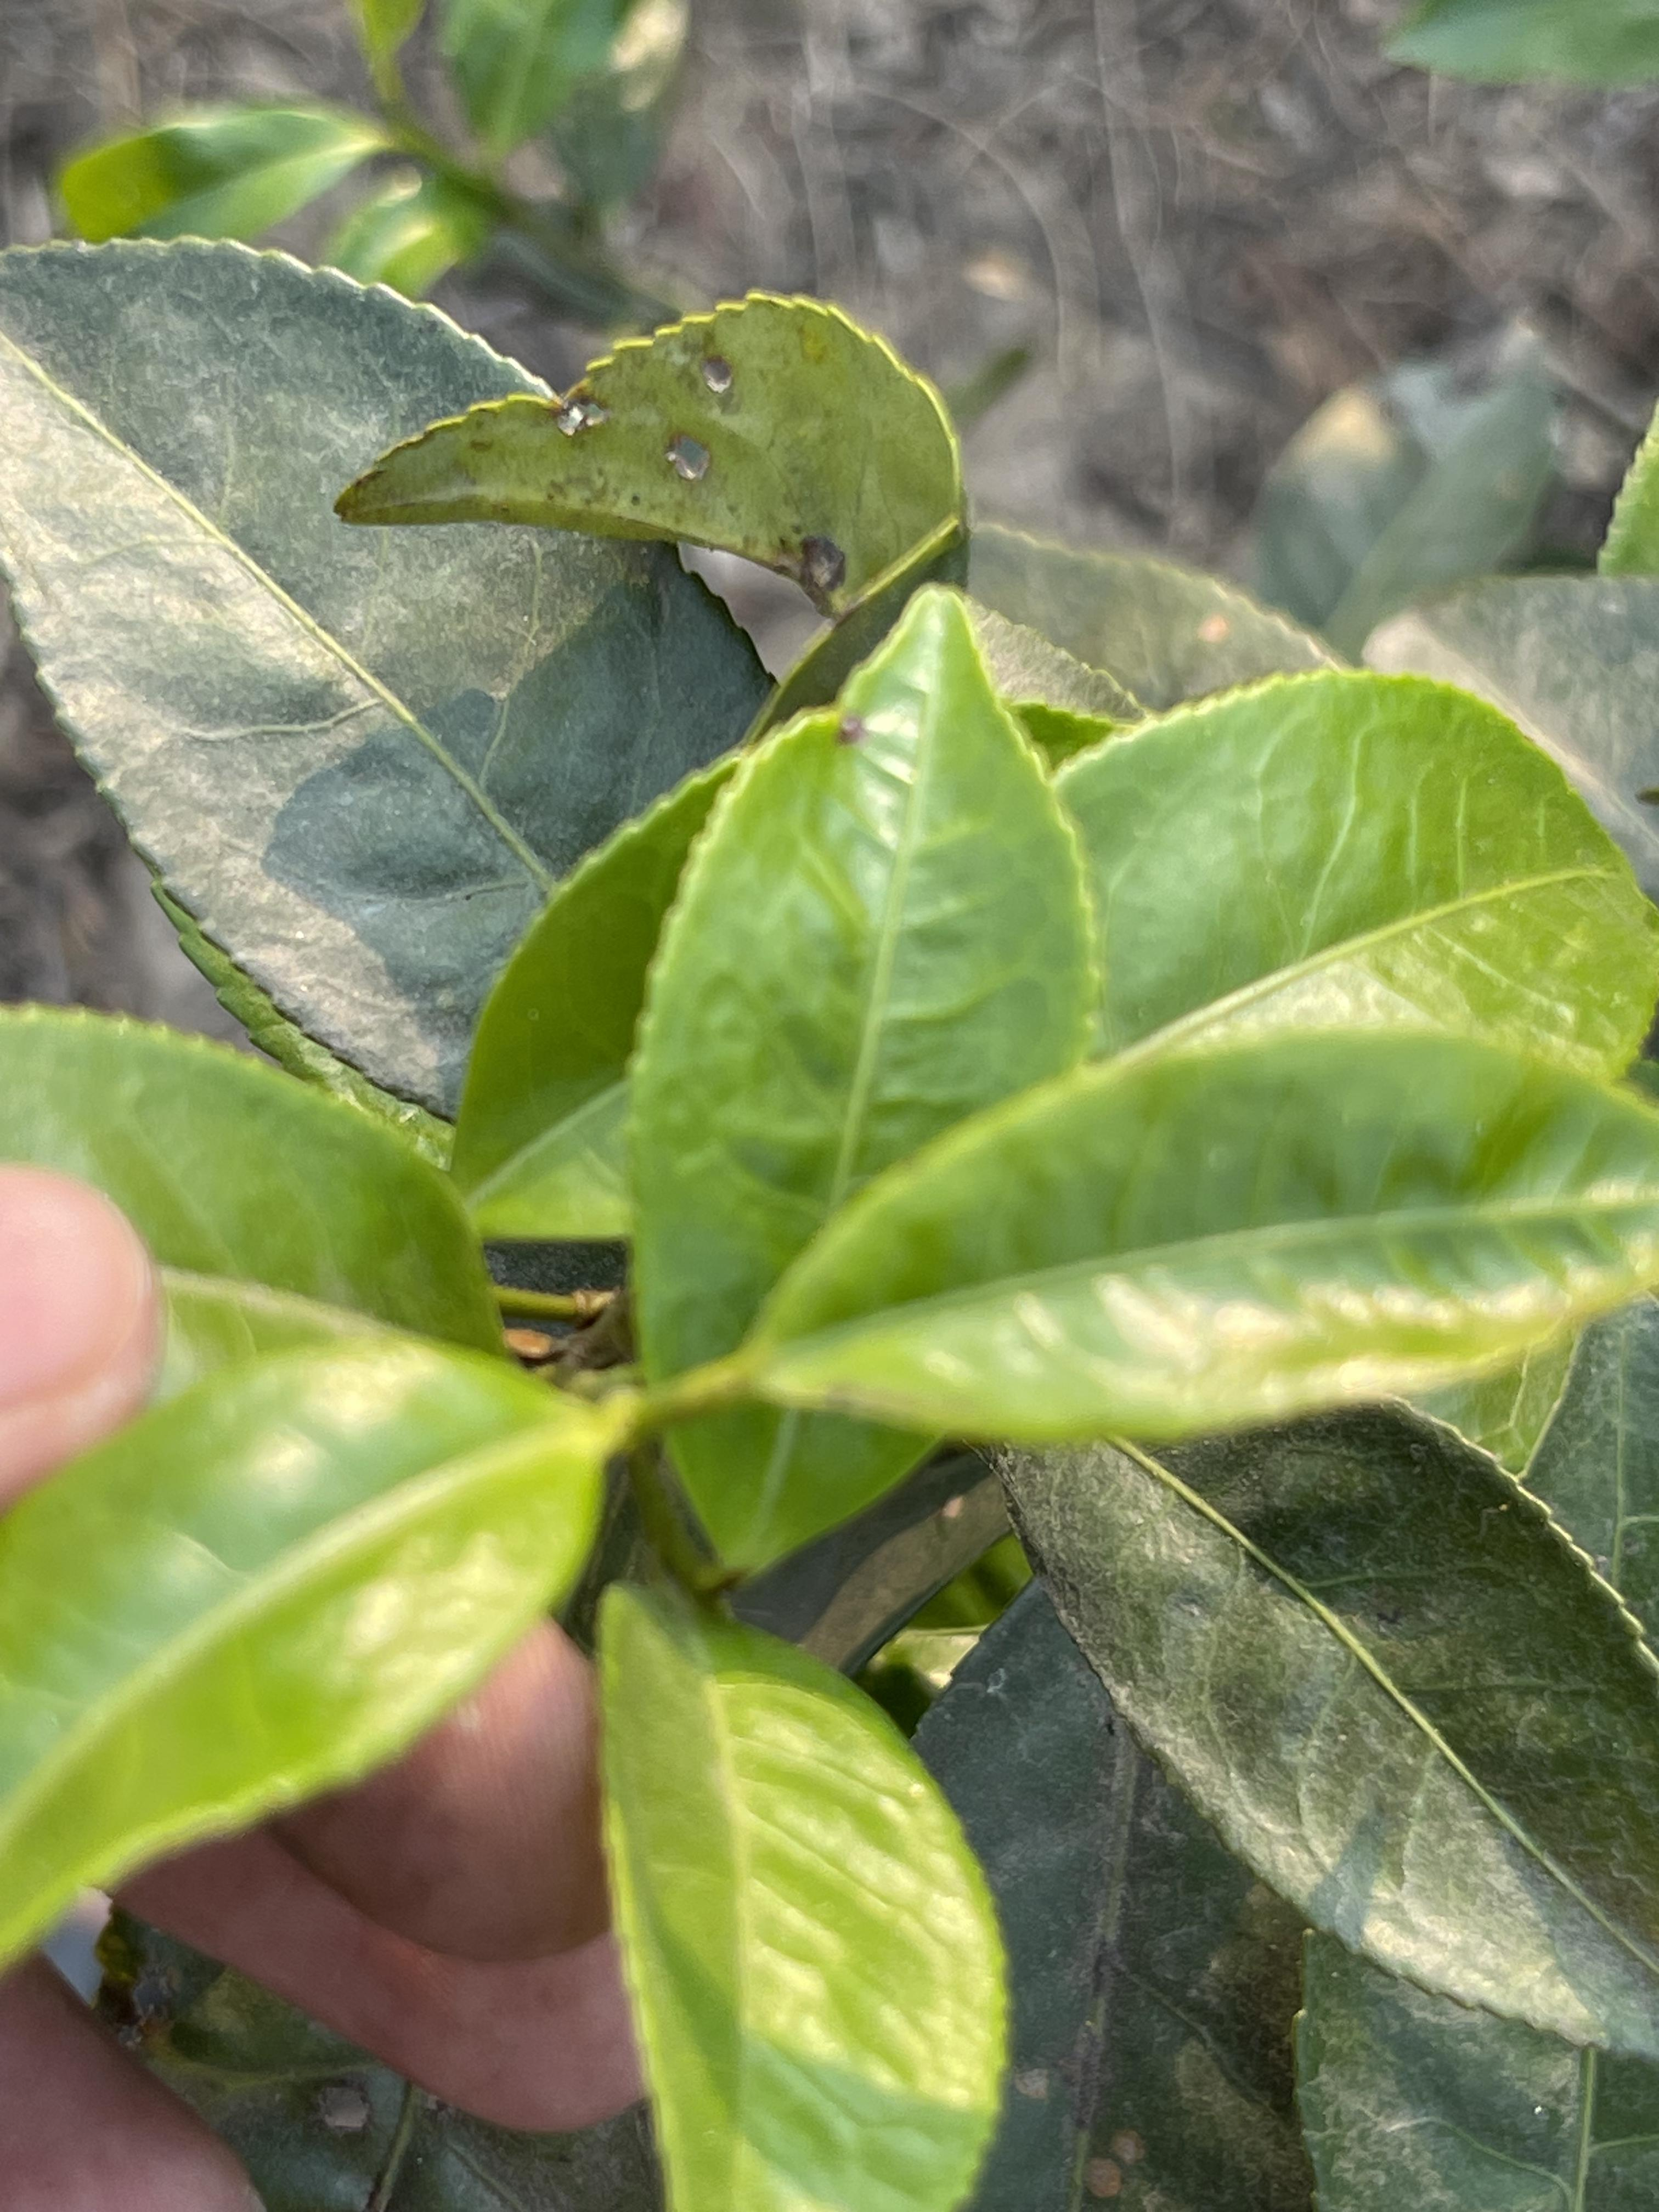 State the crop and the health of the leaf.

tea, healthy leaf
